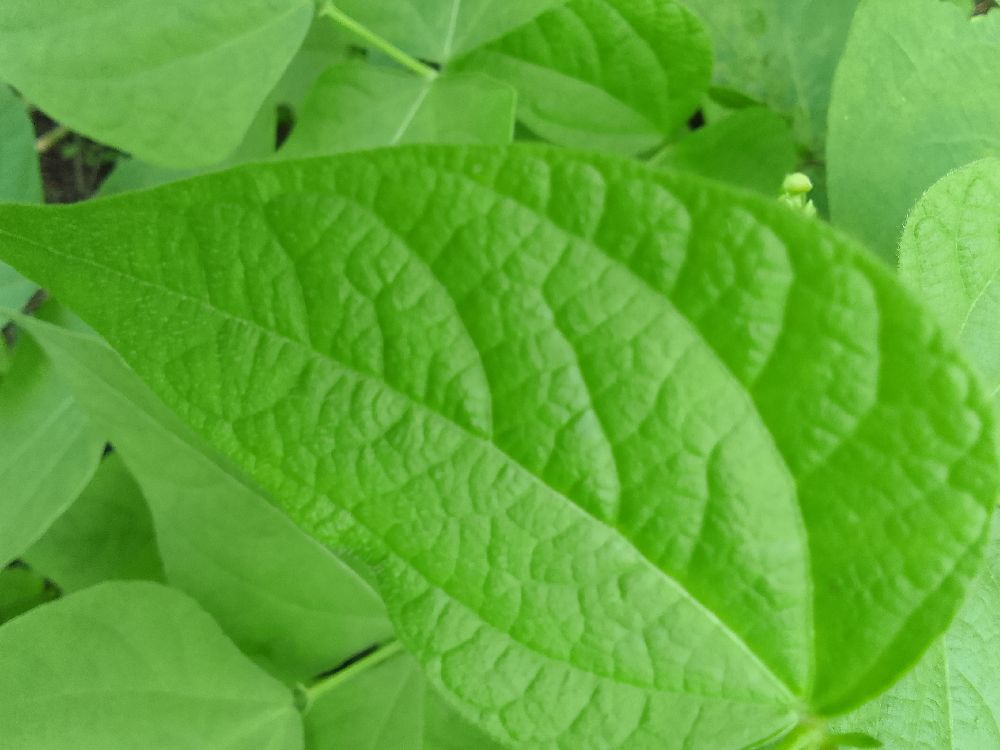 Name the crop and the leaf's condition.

common bean, healthy
